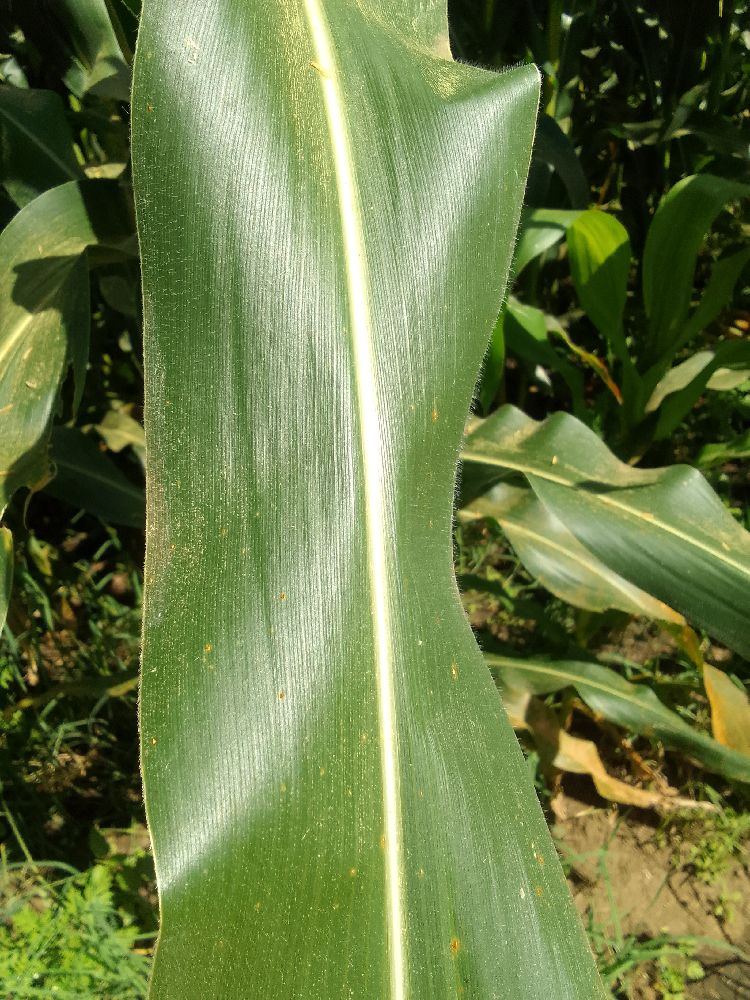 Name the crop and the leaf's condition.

maize, healthy
